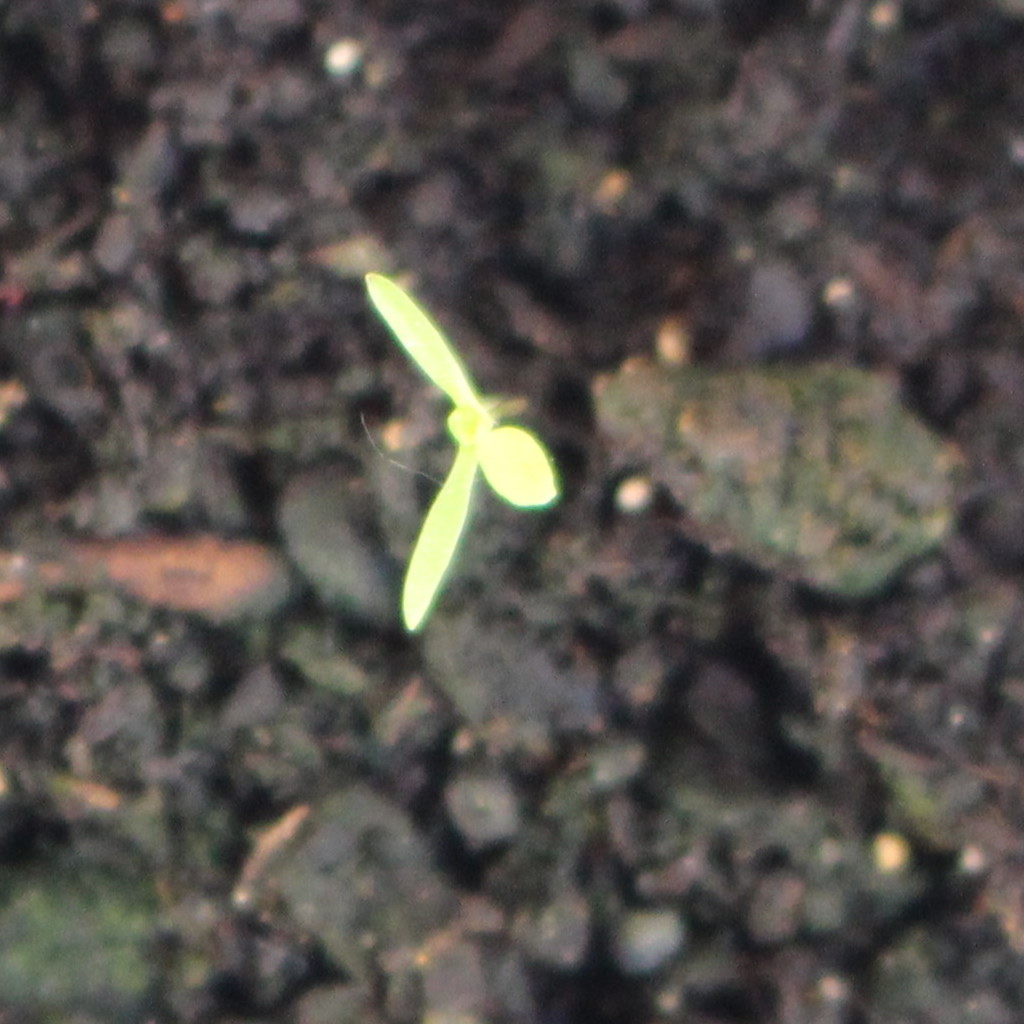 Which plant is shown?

Papaver rhoeas
